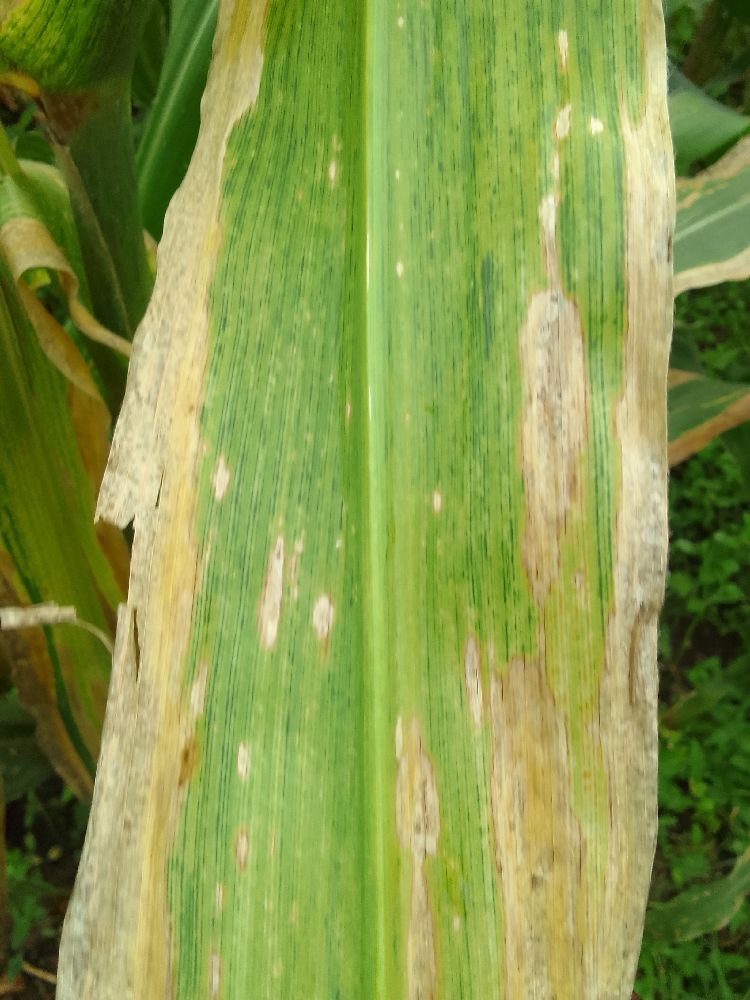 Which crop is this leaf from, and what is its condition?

maize, maize lethal necrosis
